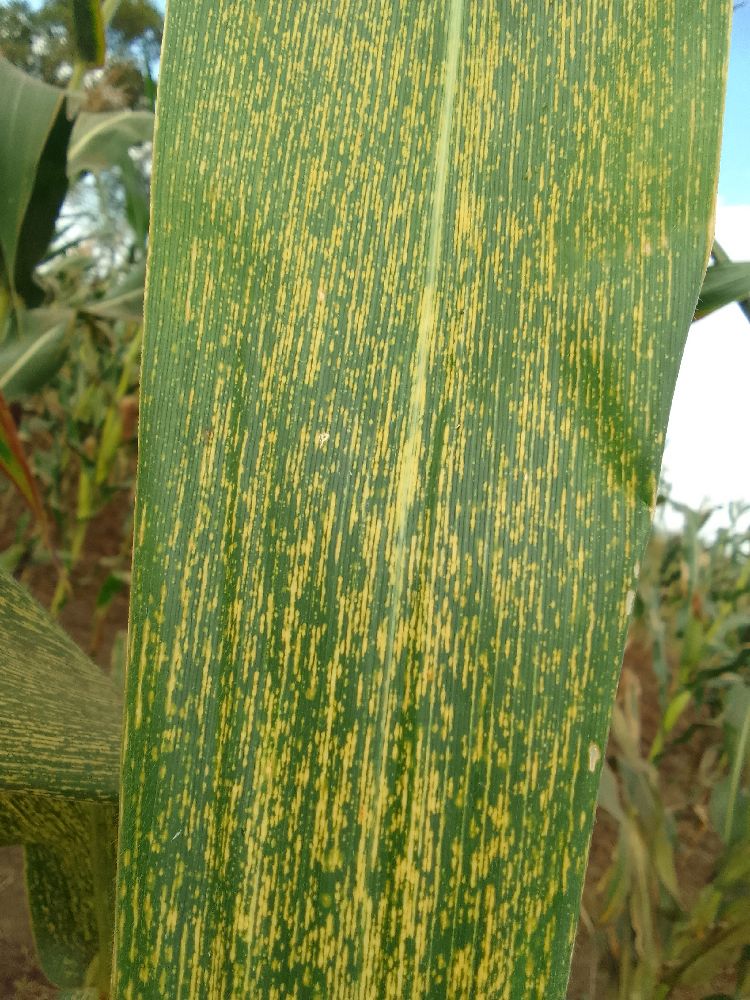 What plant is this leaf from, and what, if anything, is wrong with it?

maize, maize streak virus
